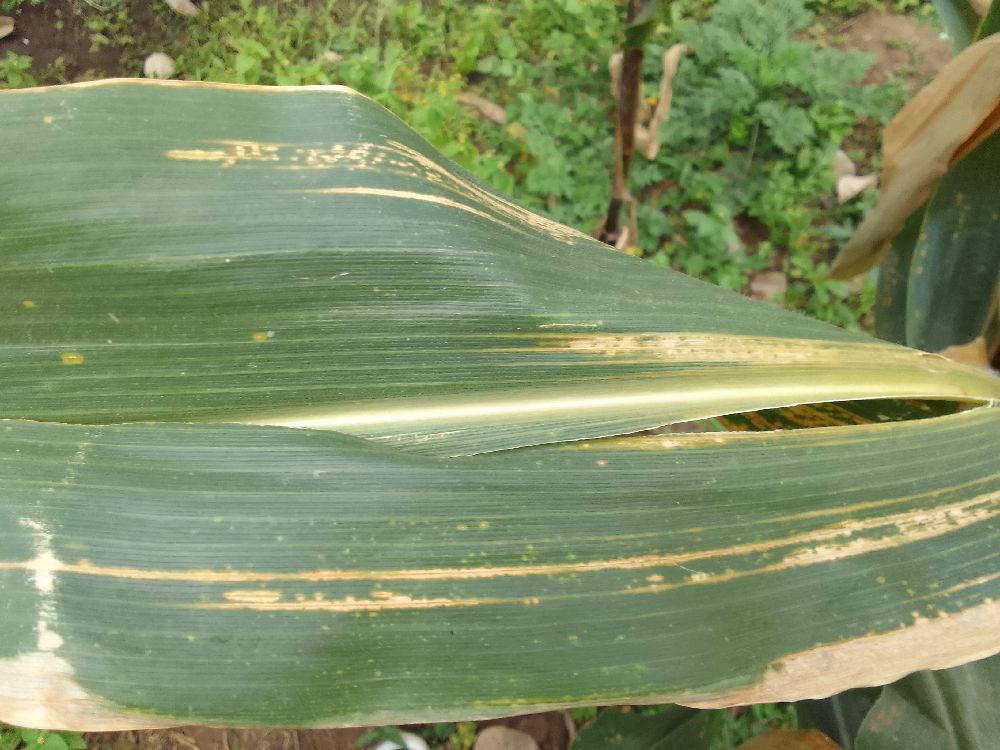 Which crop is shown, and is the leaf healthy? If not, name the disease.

maize, maize lethal necrosis
